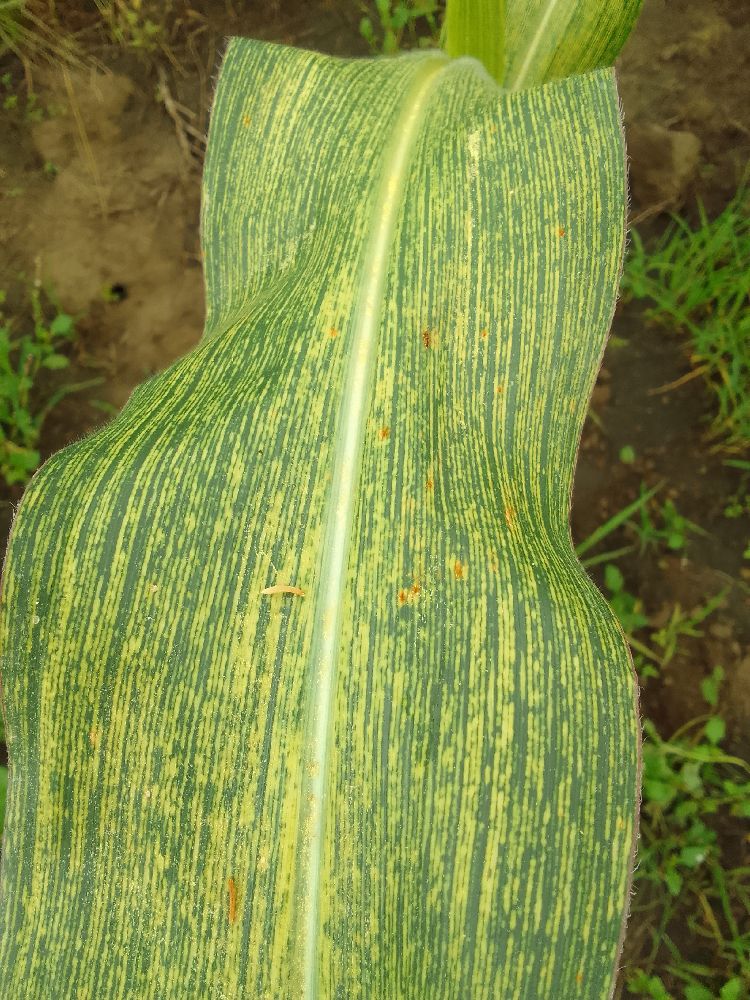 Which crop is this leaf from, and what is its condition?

maize, maize streak virus
